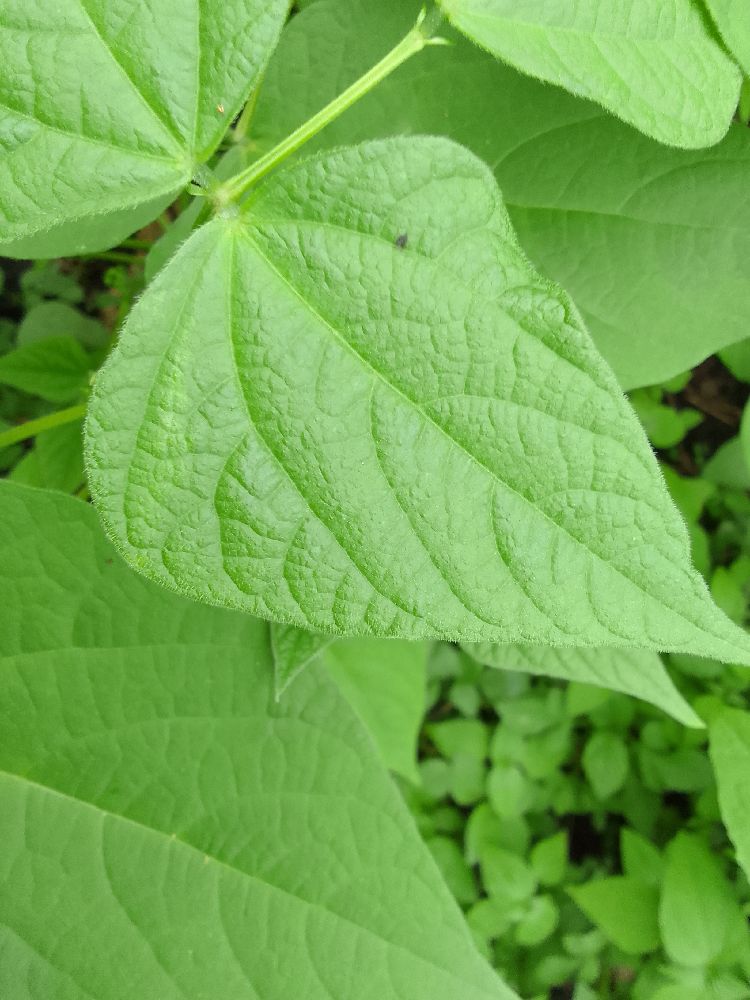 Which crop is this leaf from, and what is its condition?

common bean, healthy
